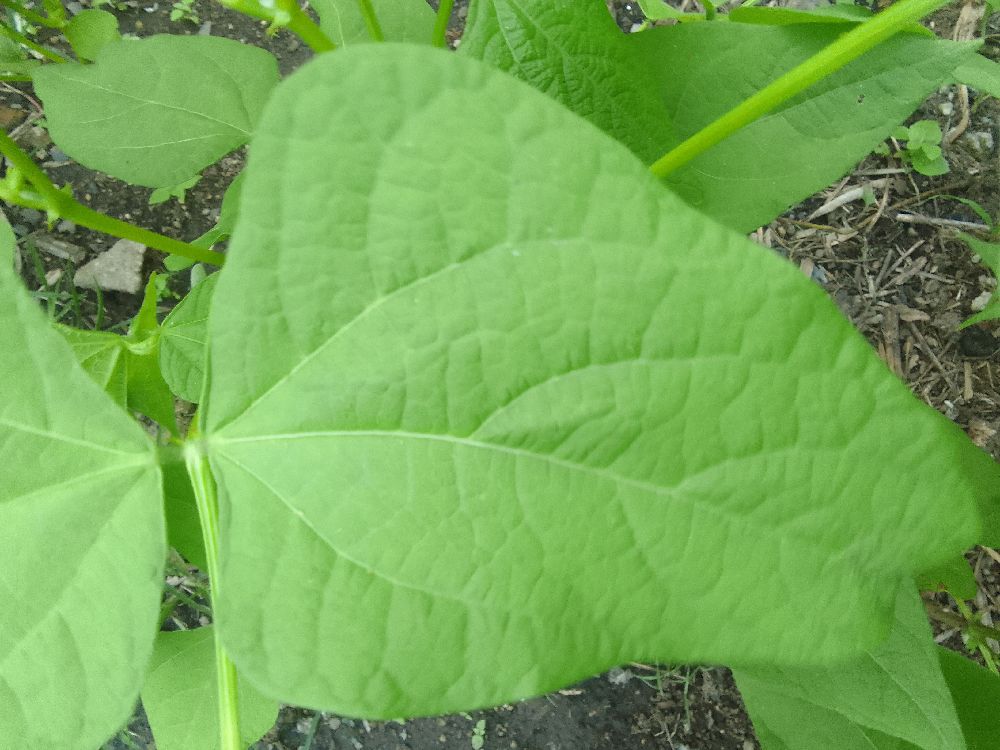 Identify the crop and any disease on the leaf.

common bean, healthy
